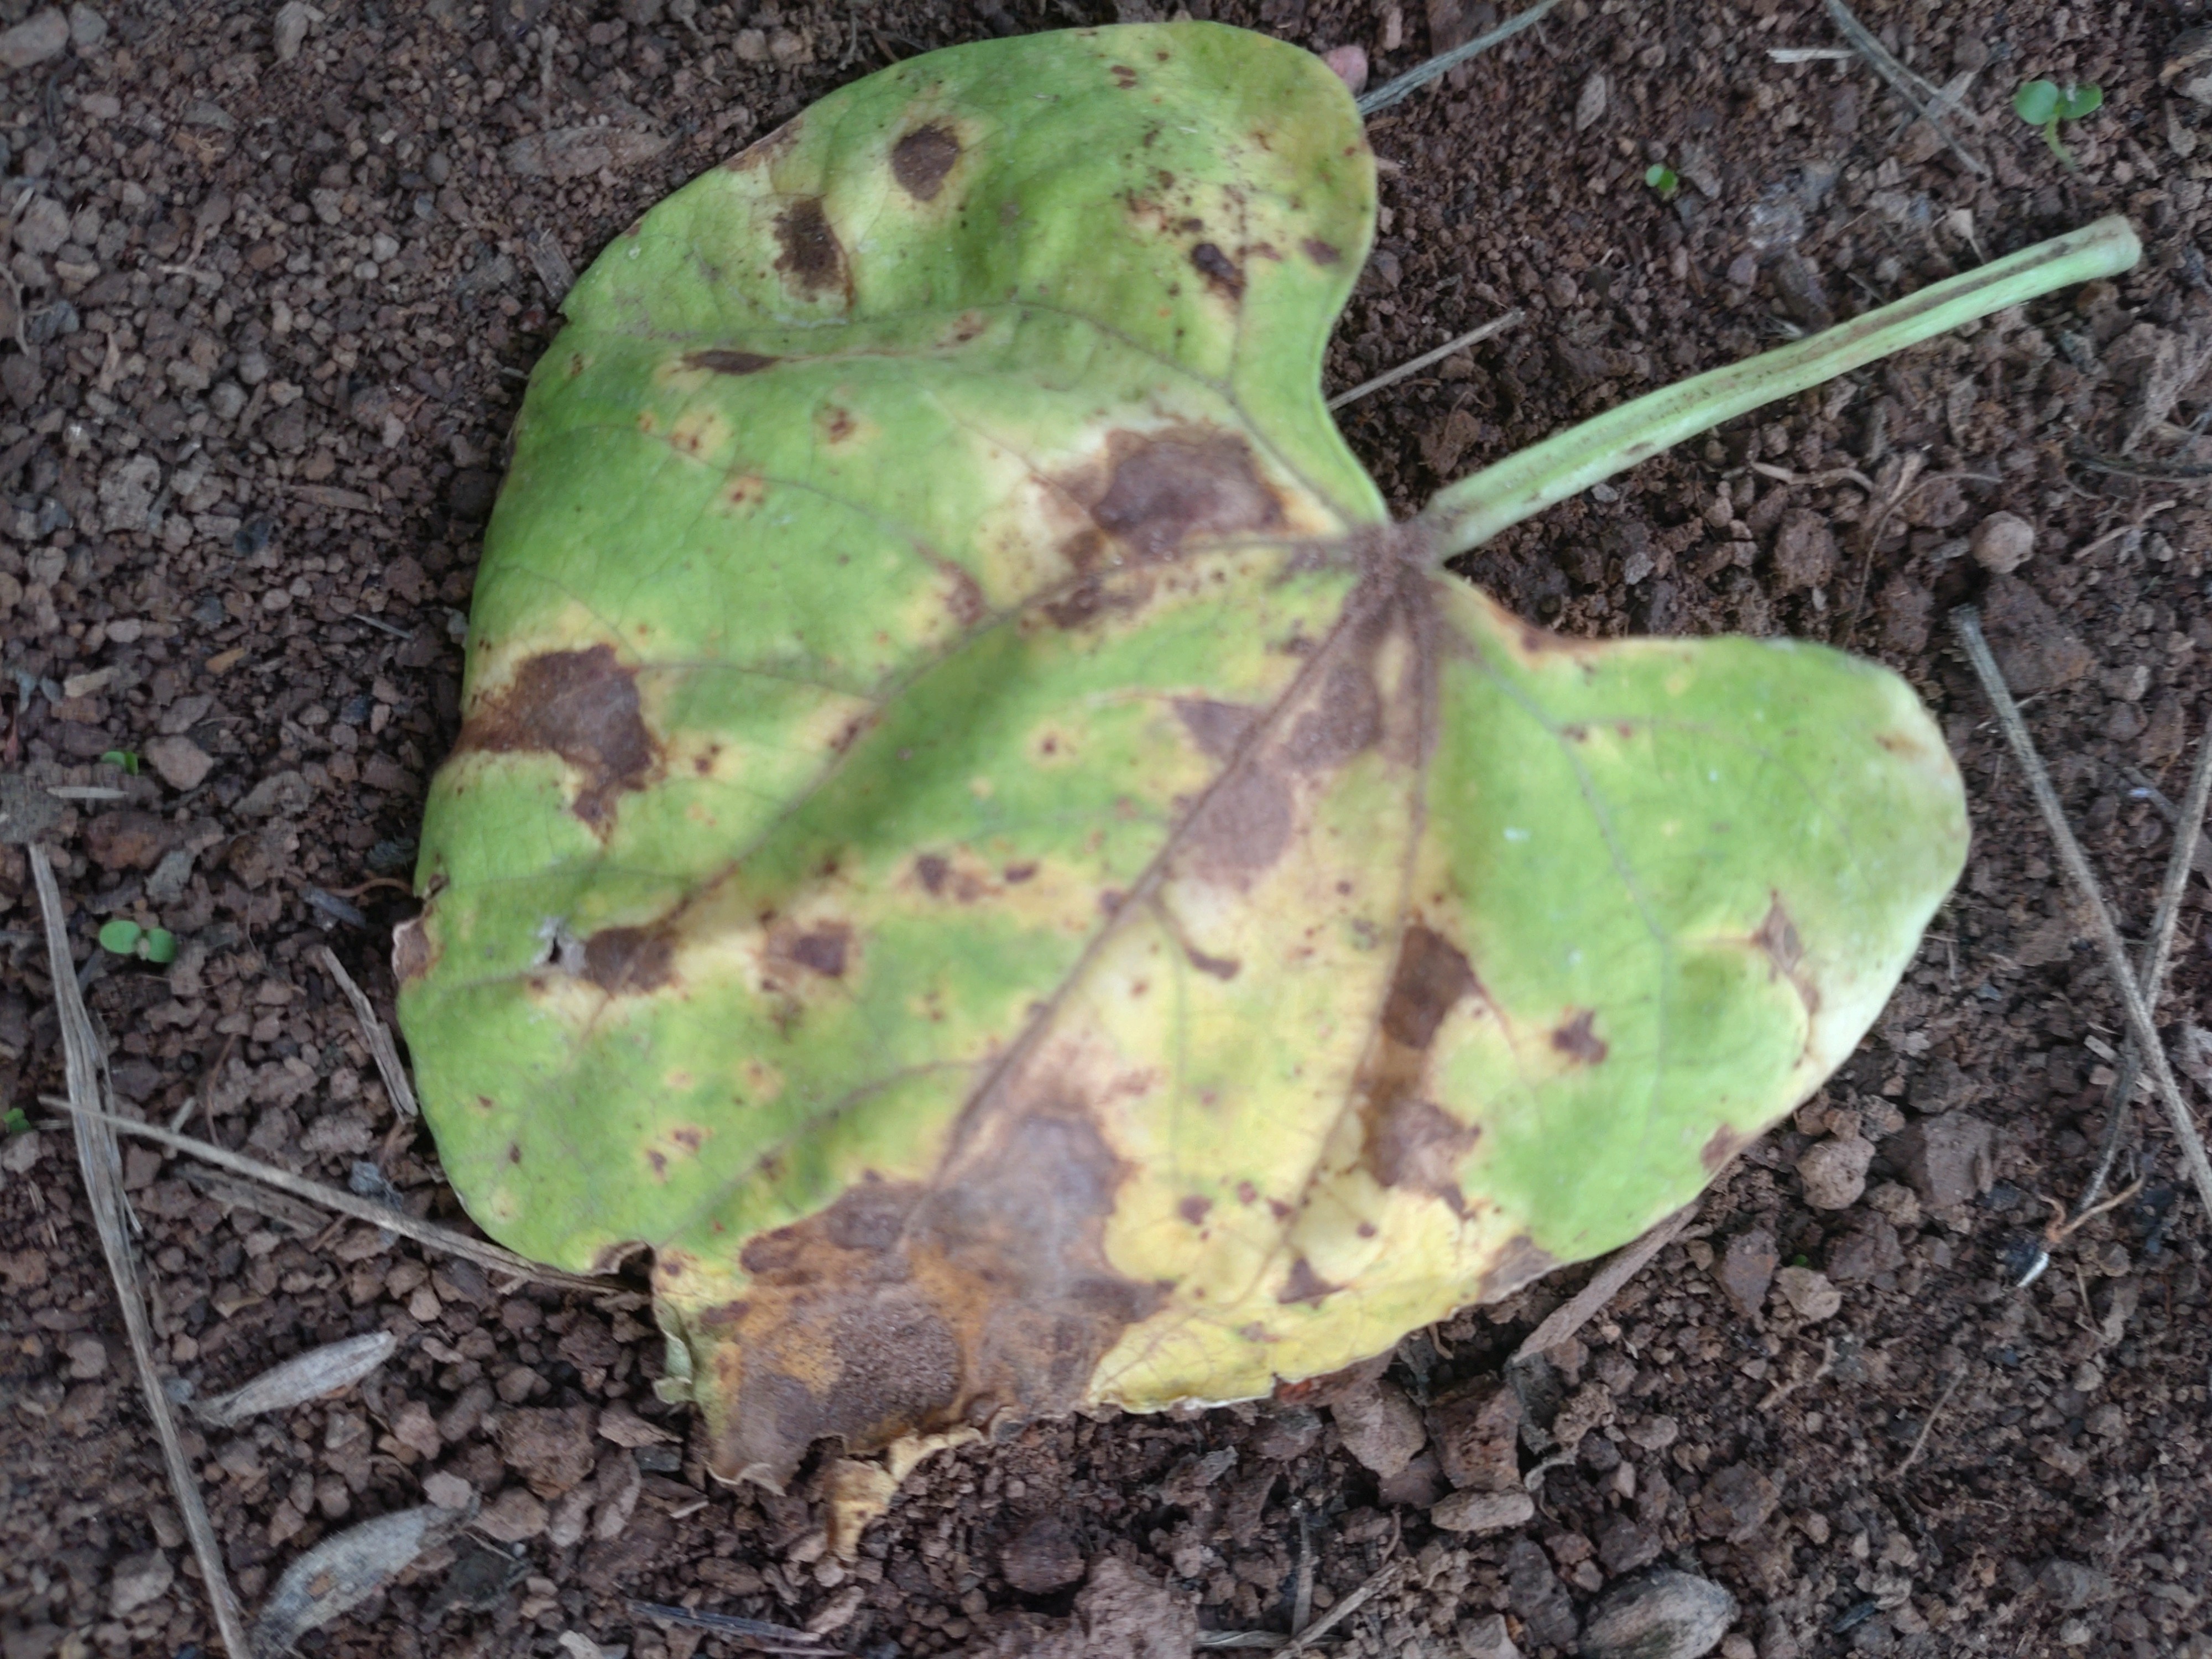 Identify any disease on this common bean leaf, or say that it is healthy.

rust
